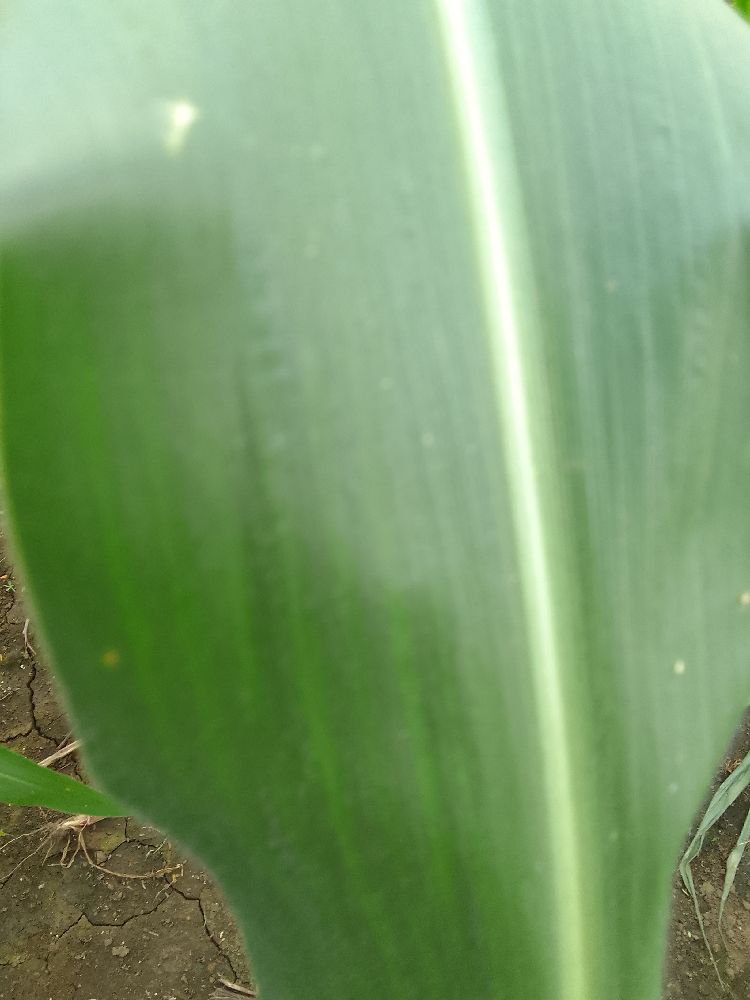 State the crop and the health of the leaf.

maize, healthy
